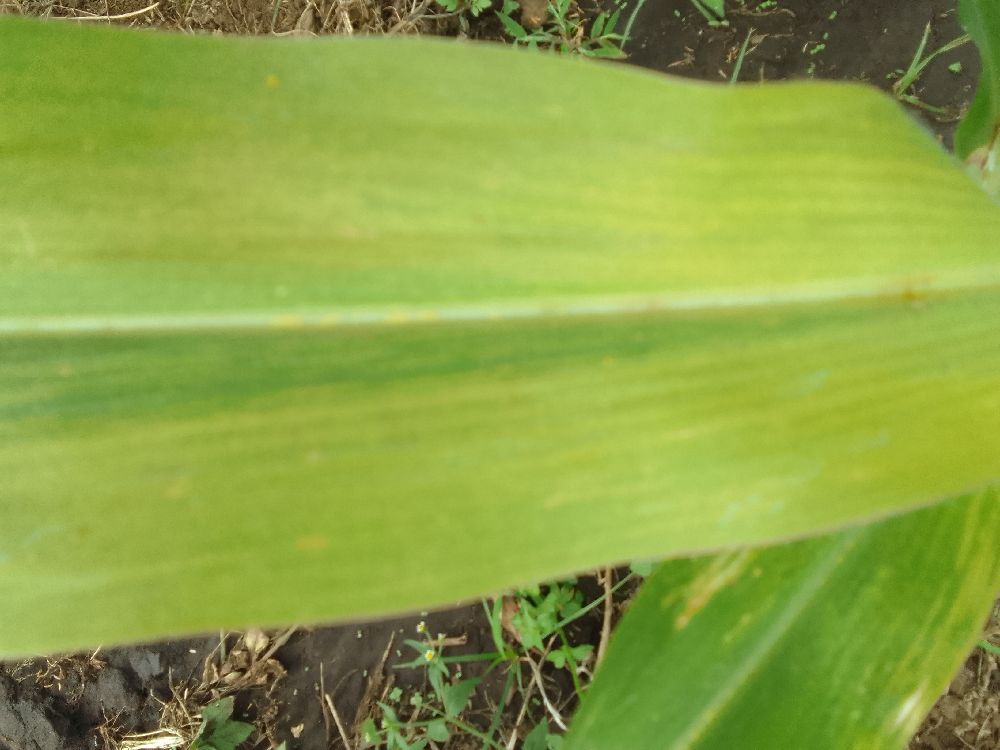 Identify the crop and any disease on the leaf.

maize, maize lethal necrosis
